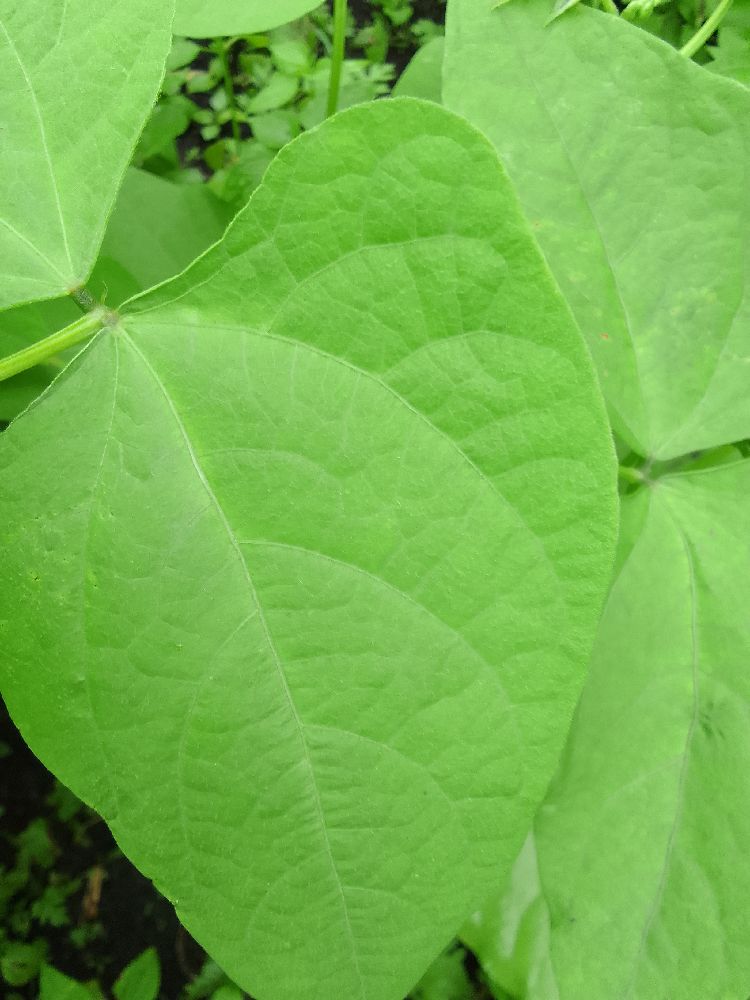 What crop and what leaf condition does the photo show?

common bean, healthy
